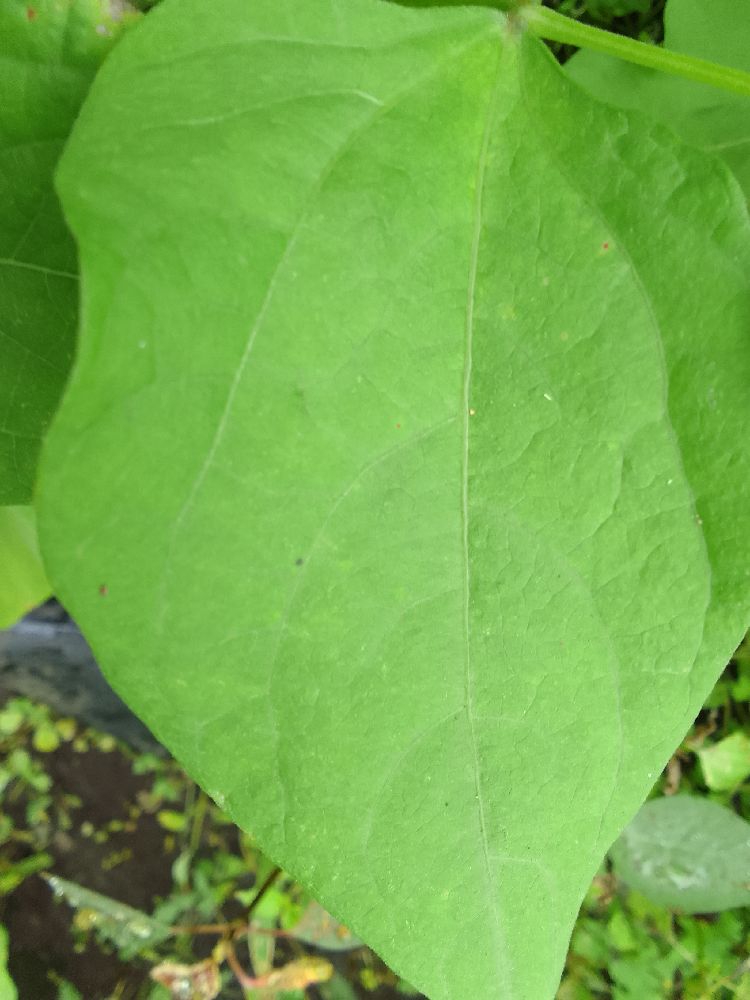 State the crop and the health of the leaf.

common bean, healthy
